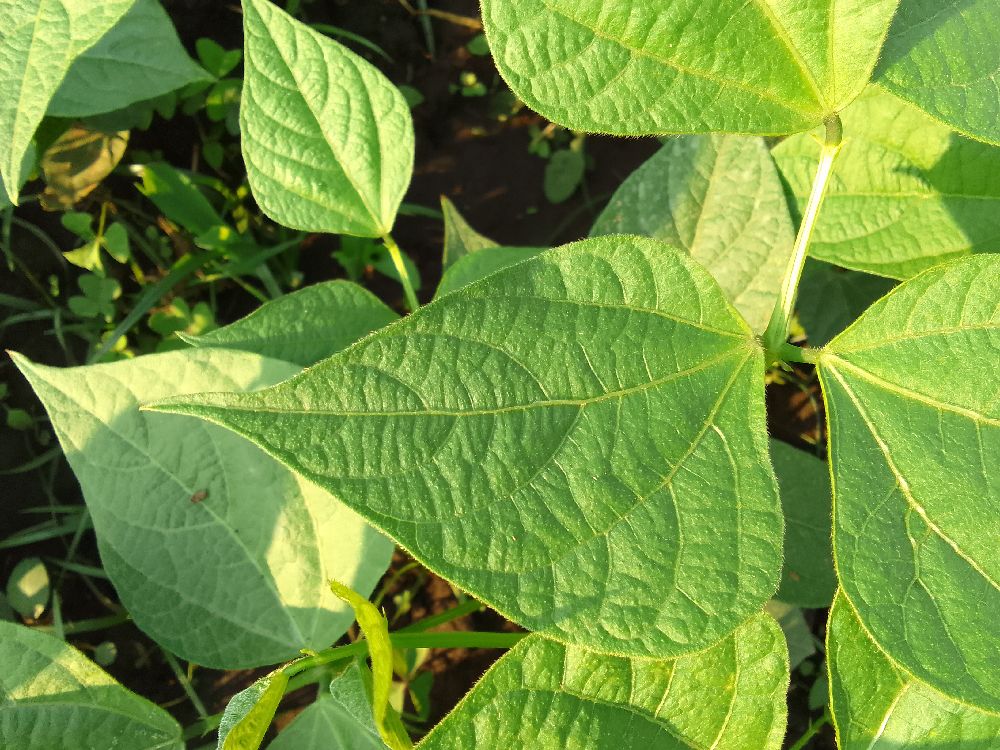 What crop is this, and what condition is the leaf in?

common bean, healthy
